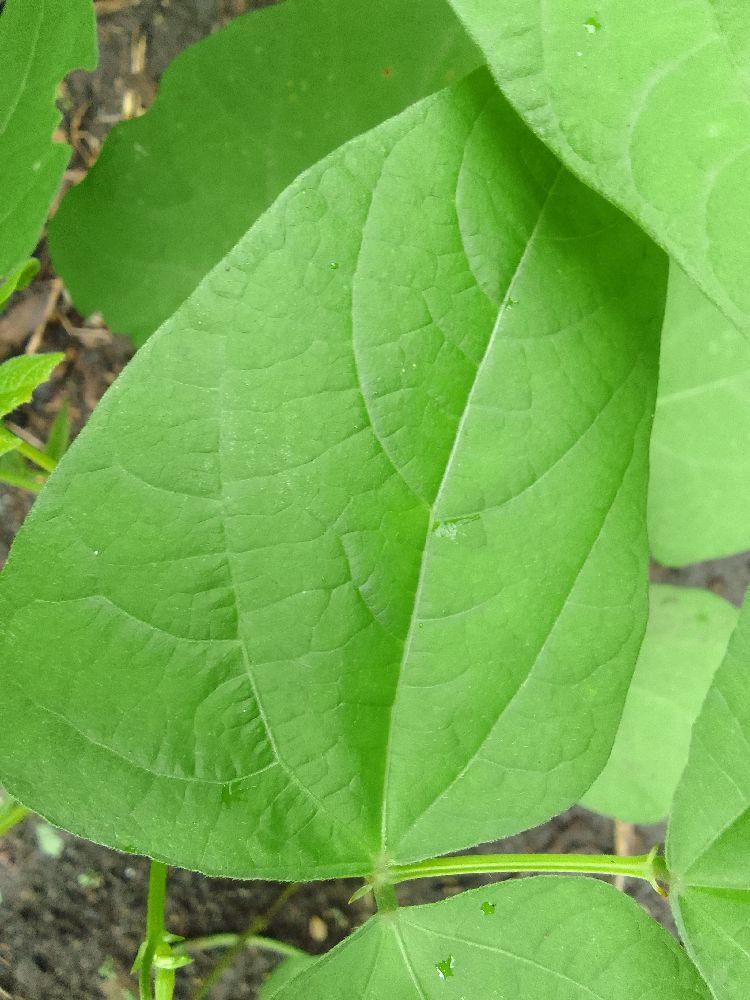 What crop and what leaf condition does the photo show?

common bean, healthy
